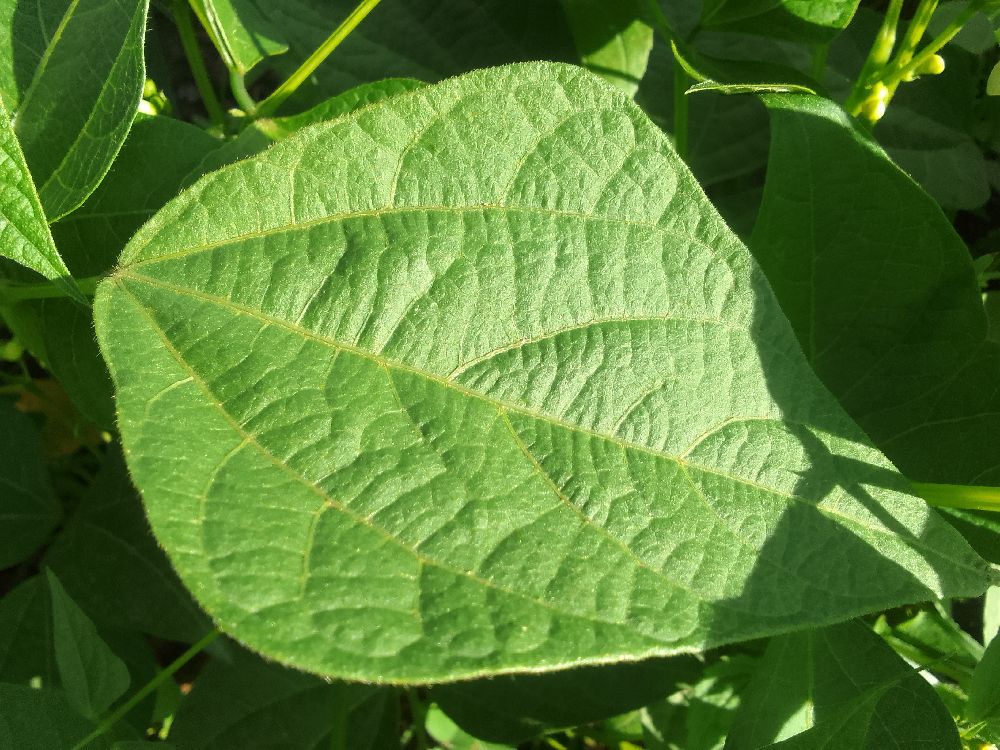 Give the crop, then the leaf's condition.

common bean, healthy
